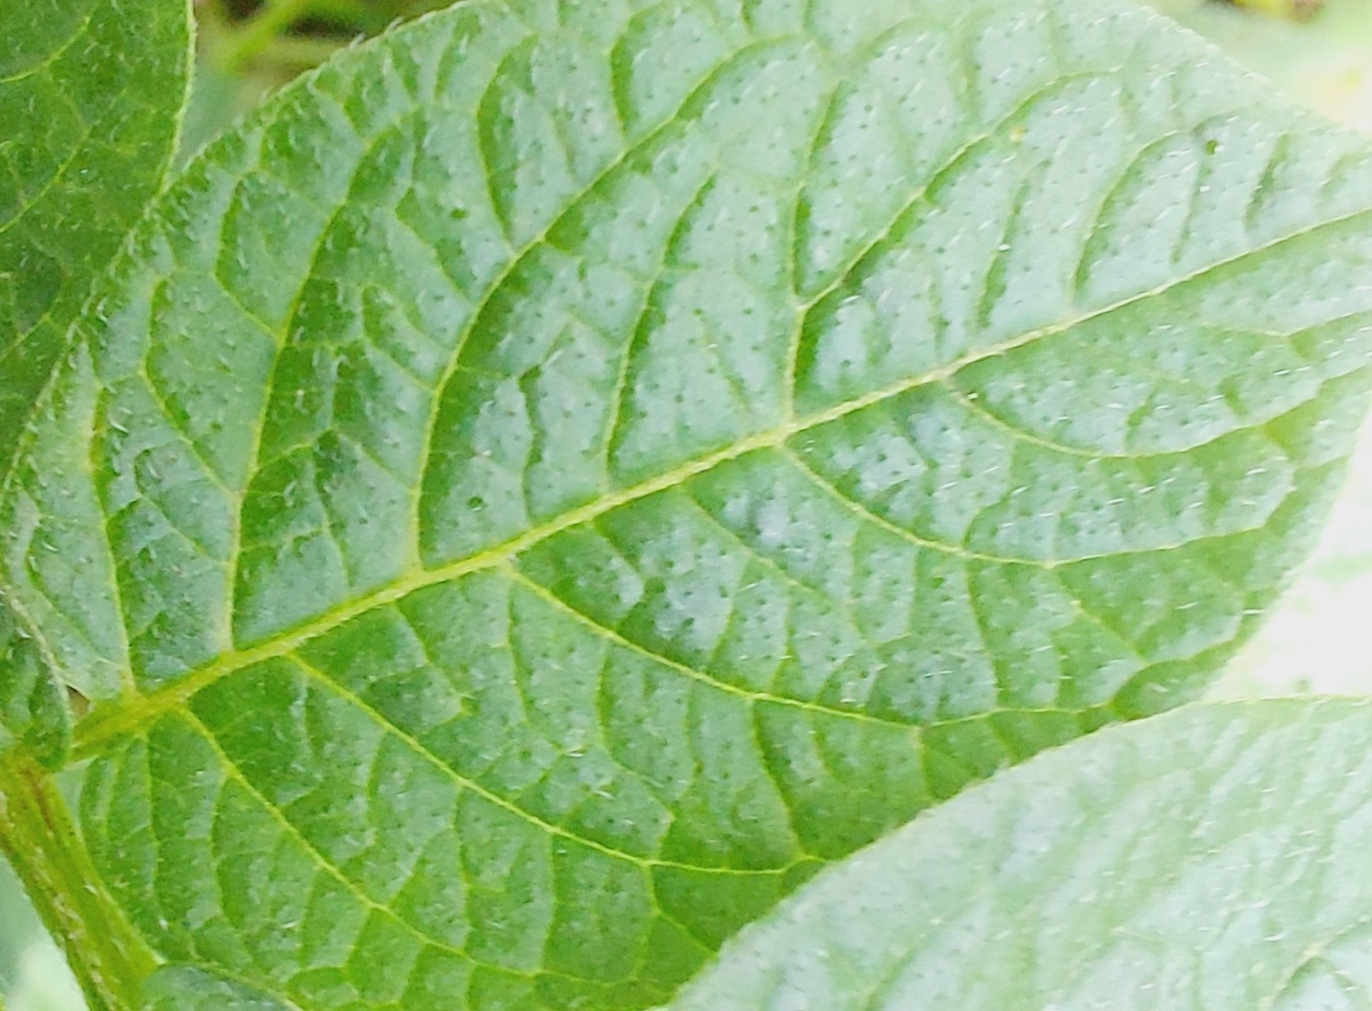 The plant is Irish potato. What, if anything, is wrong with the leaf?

healthy
